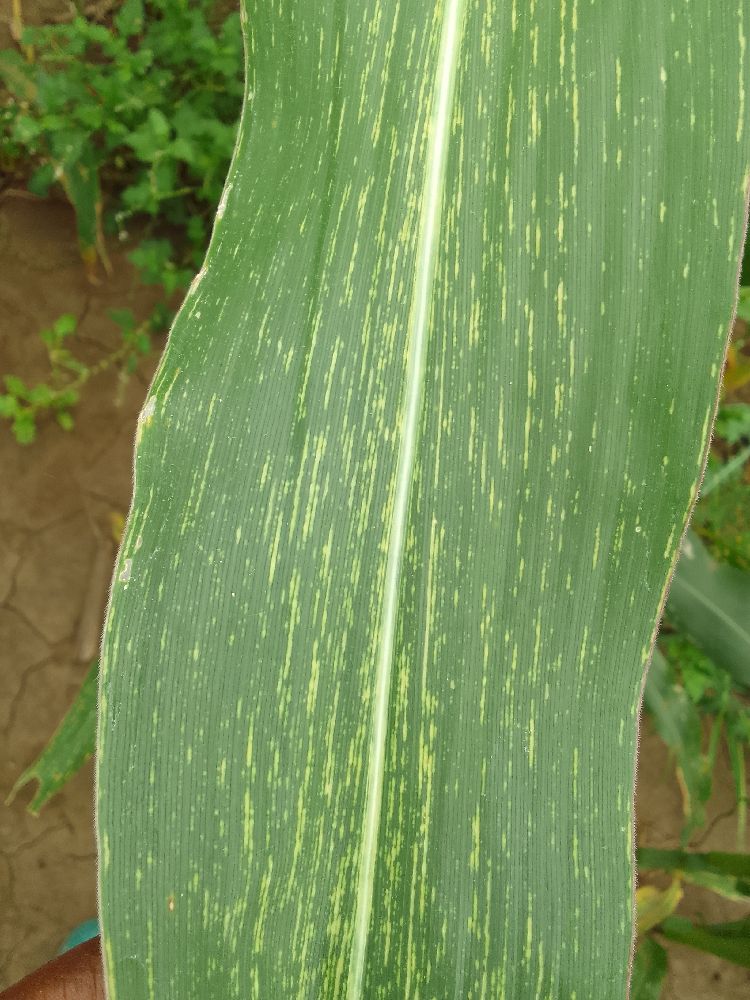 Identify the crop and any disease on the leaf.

maize, maize streak virus
